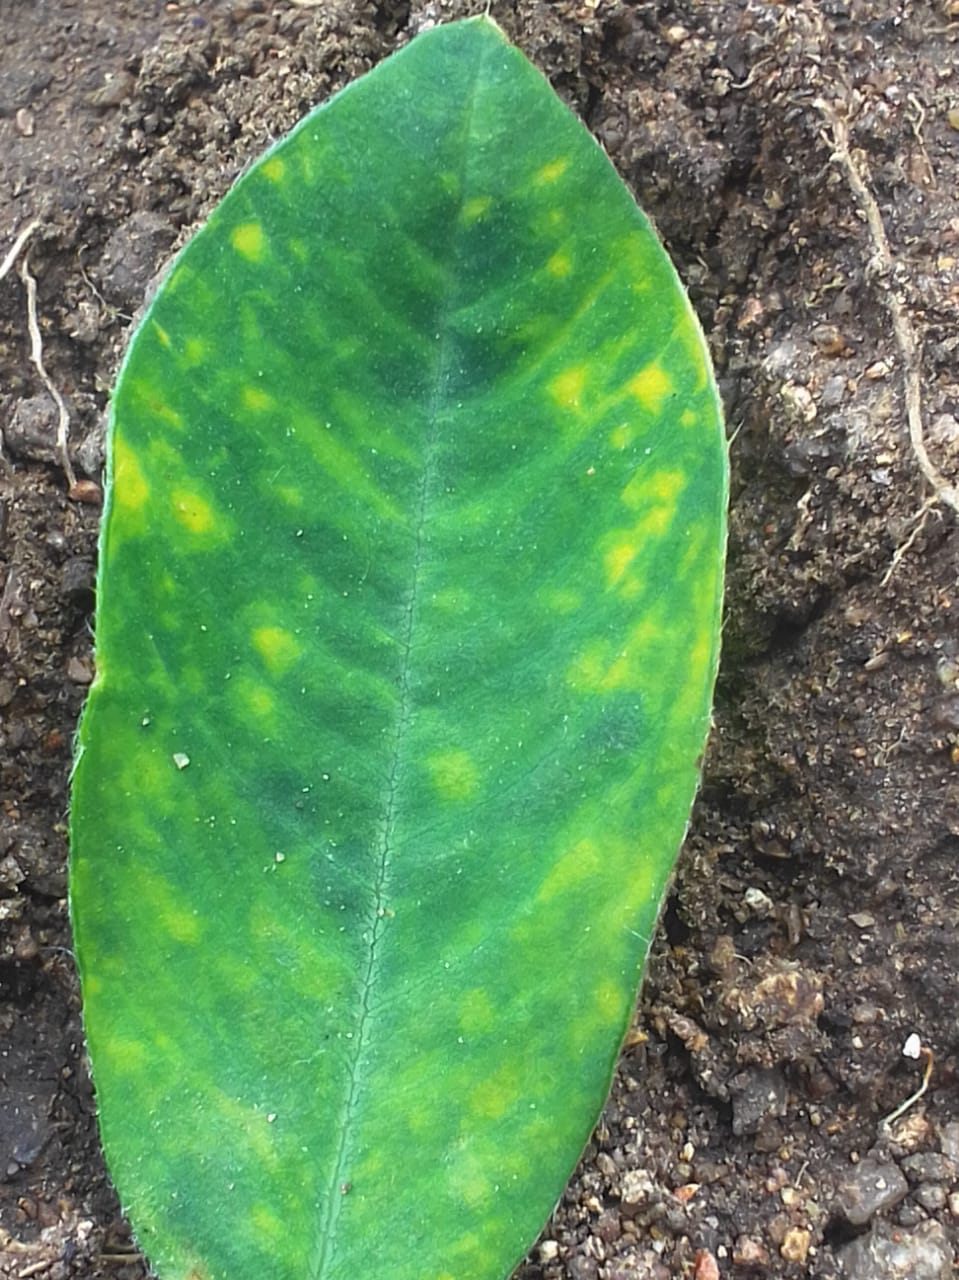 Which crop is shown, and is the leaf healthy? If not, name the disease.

peanut, groundnut rosette virus
